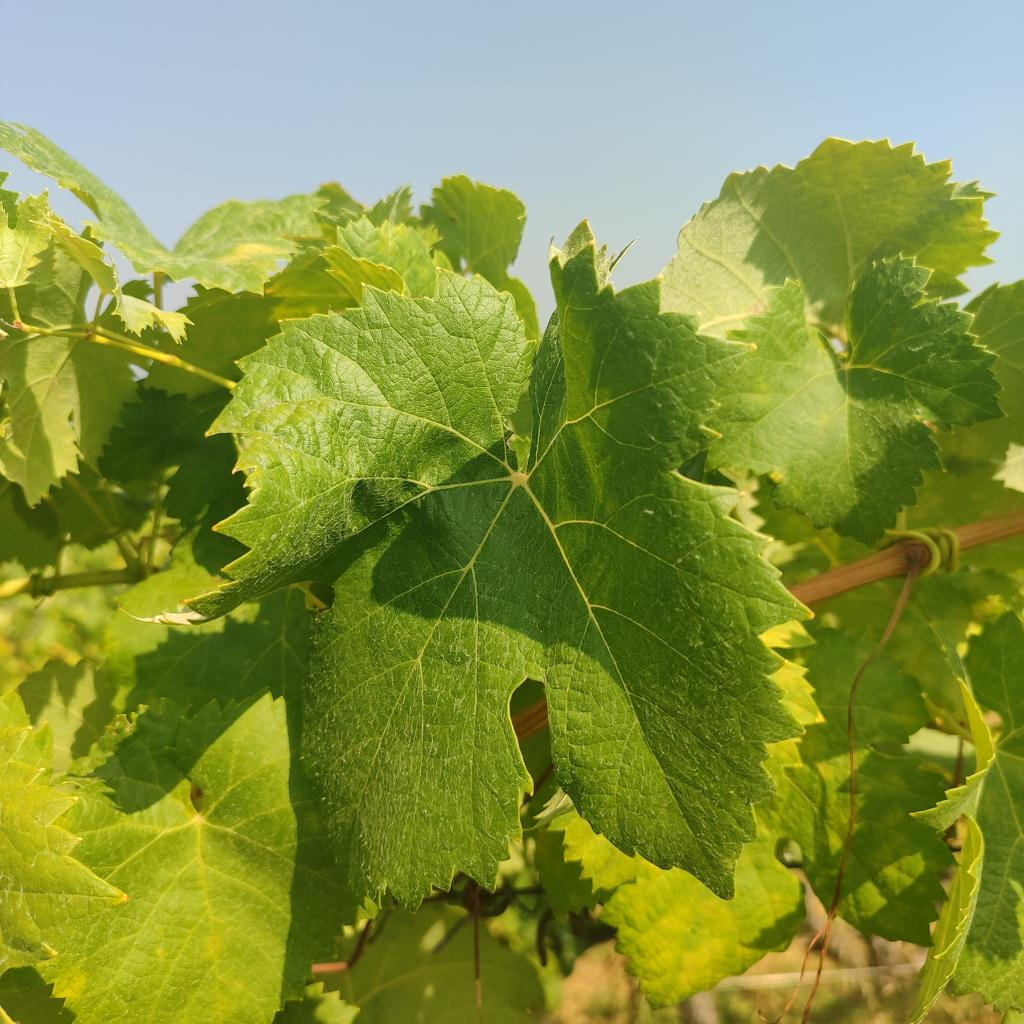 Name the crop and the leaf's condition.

grapevine, healthy
